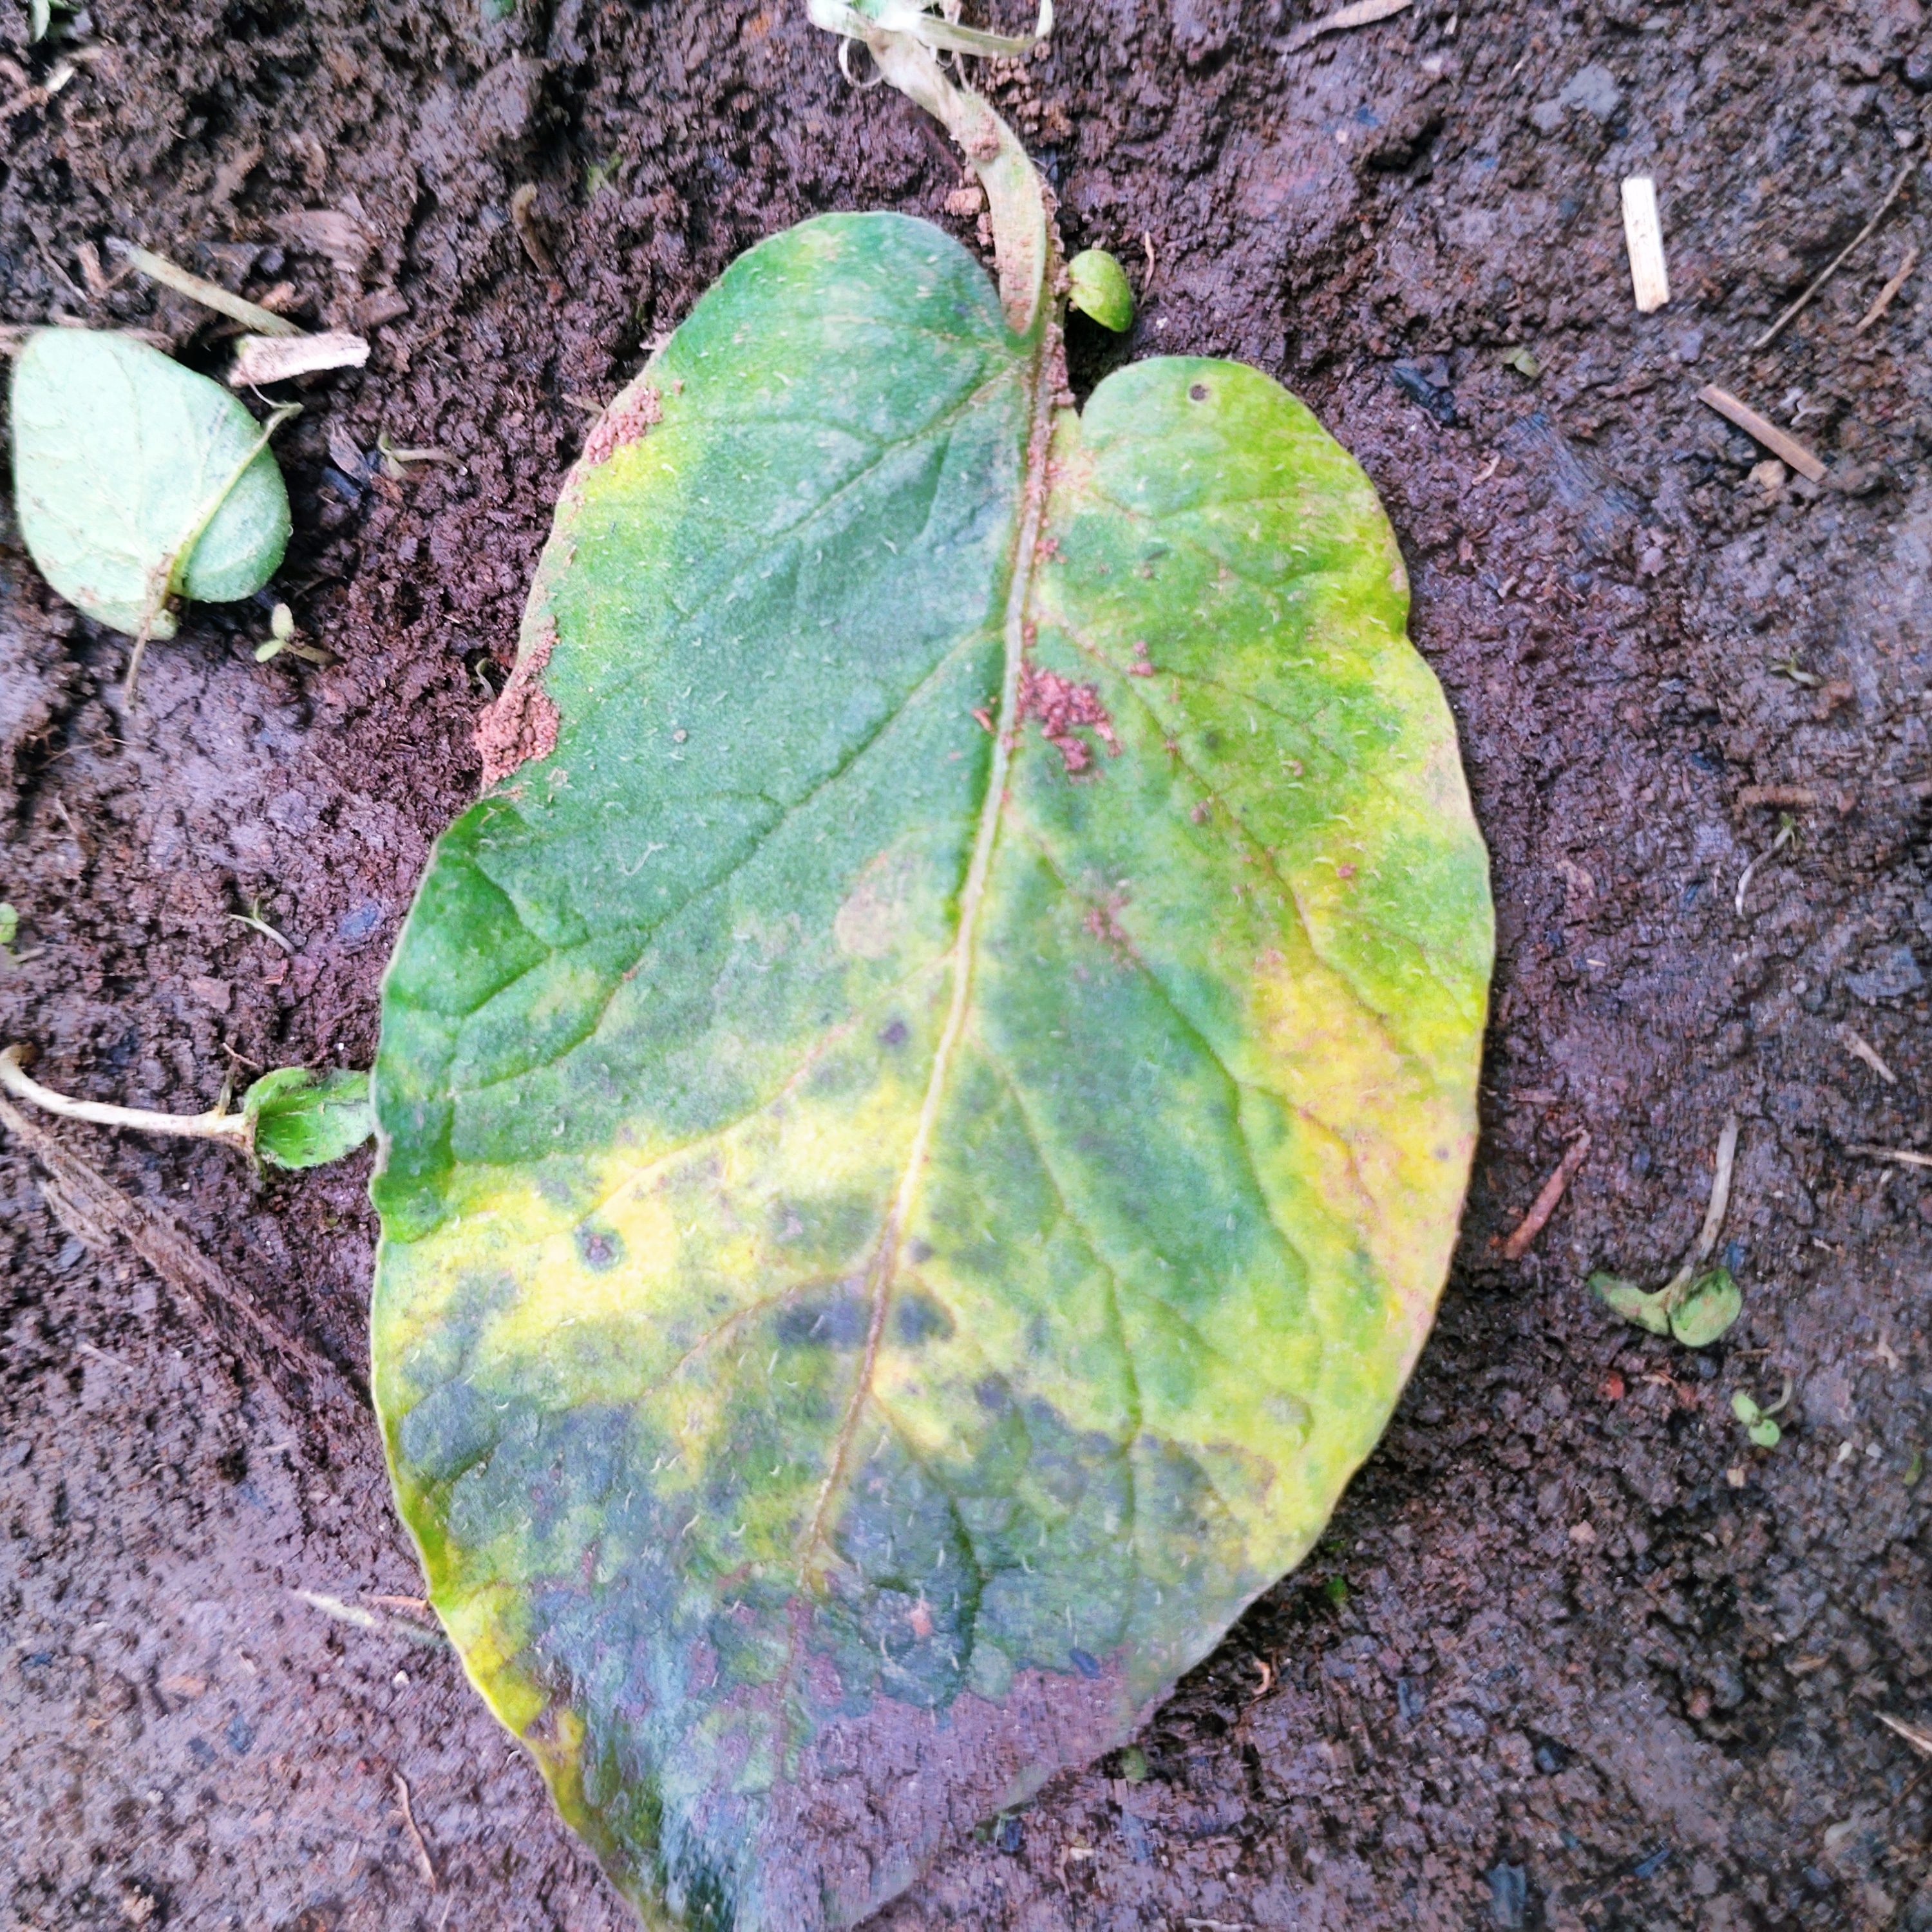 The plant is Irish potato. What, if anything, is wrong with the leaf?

late blight
